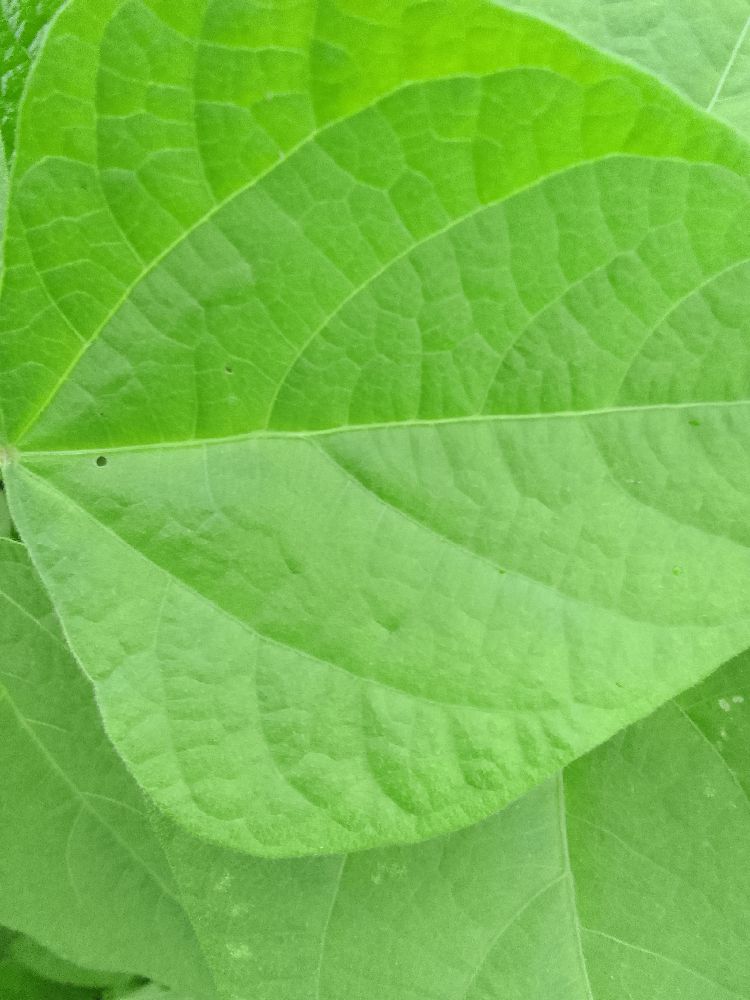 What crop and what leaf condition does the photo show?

common bean, healthy
